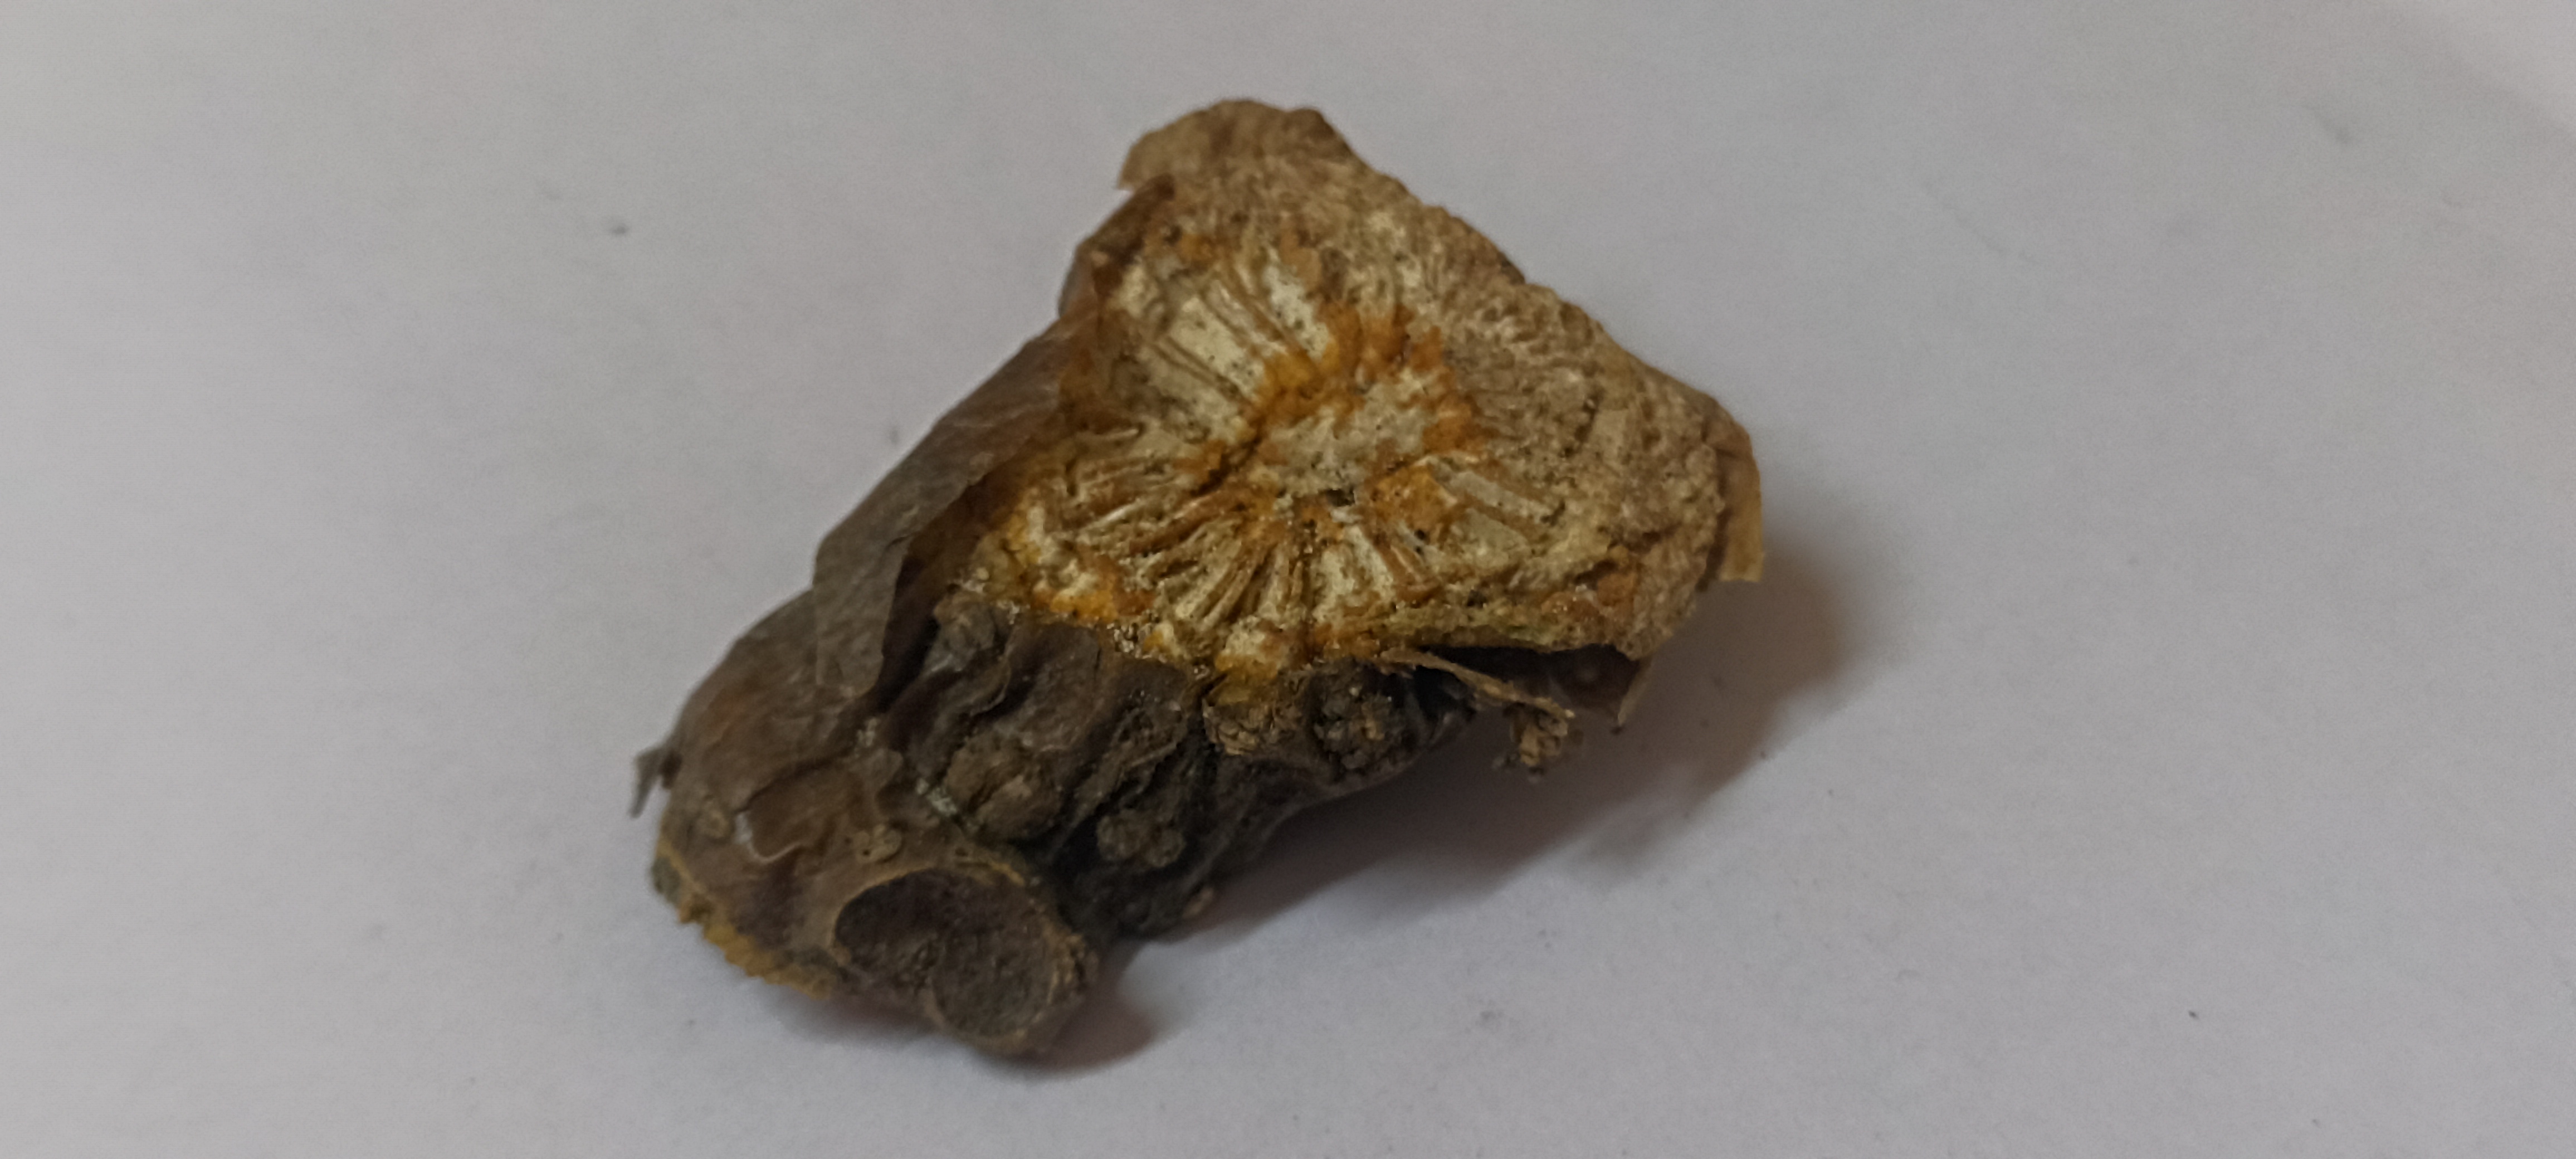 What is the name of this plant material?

gulvel
